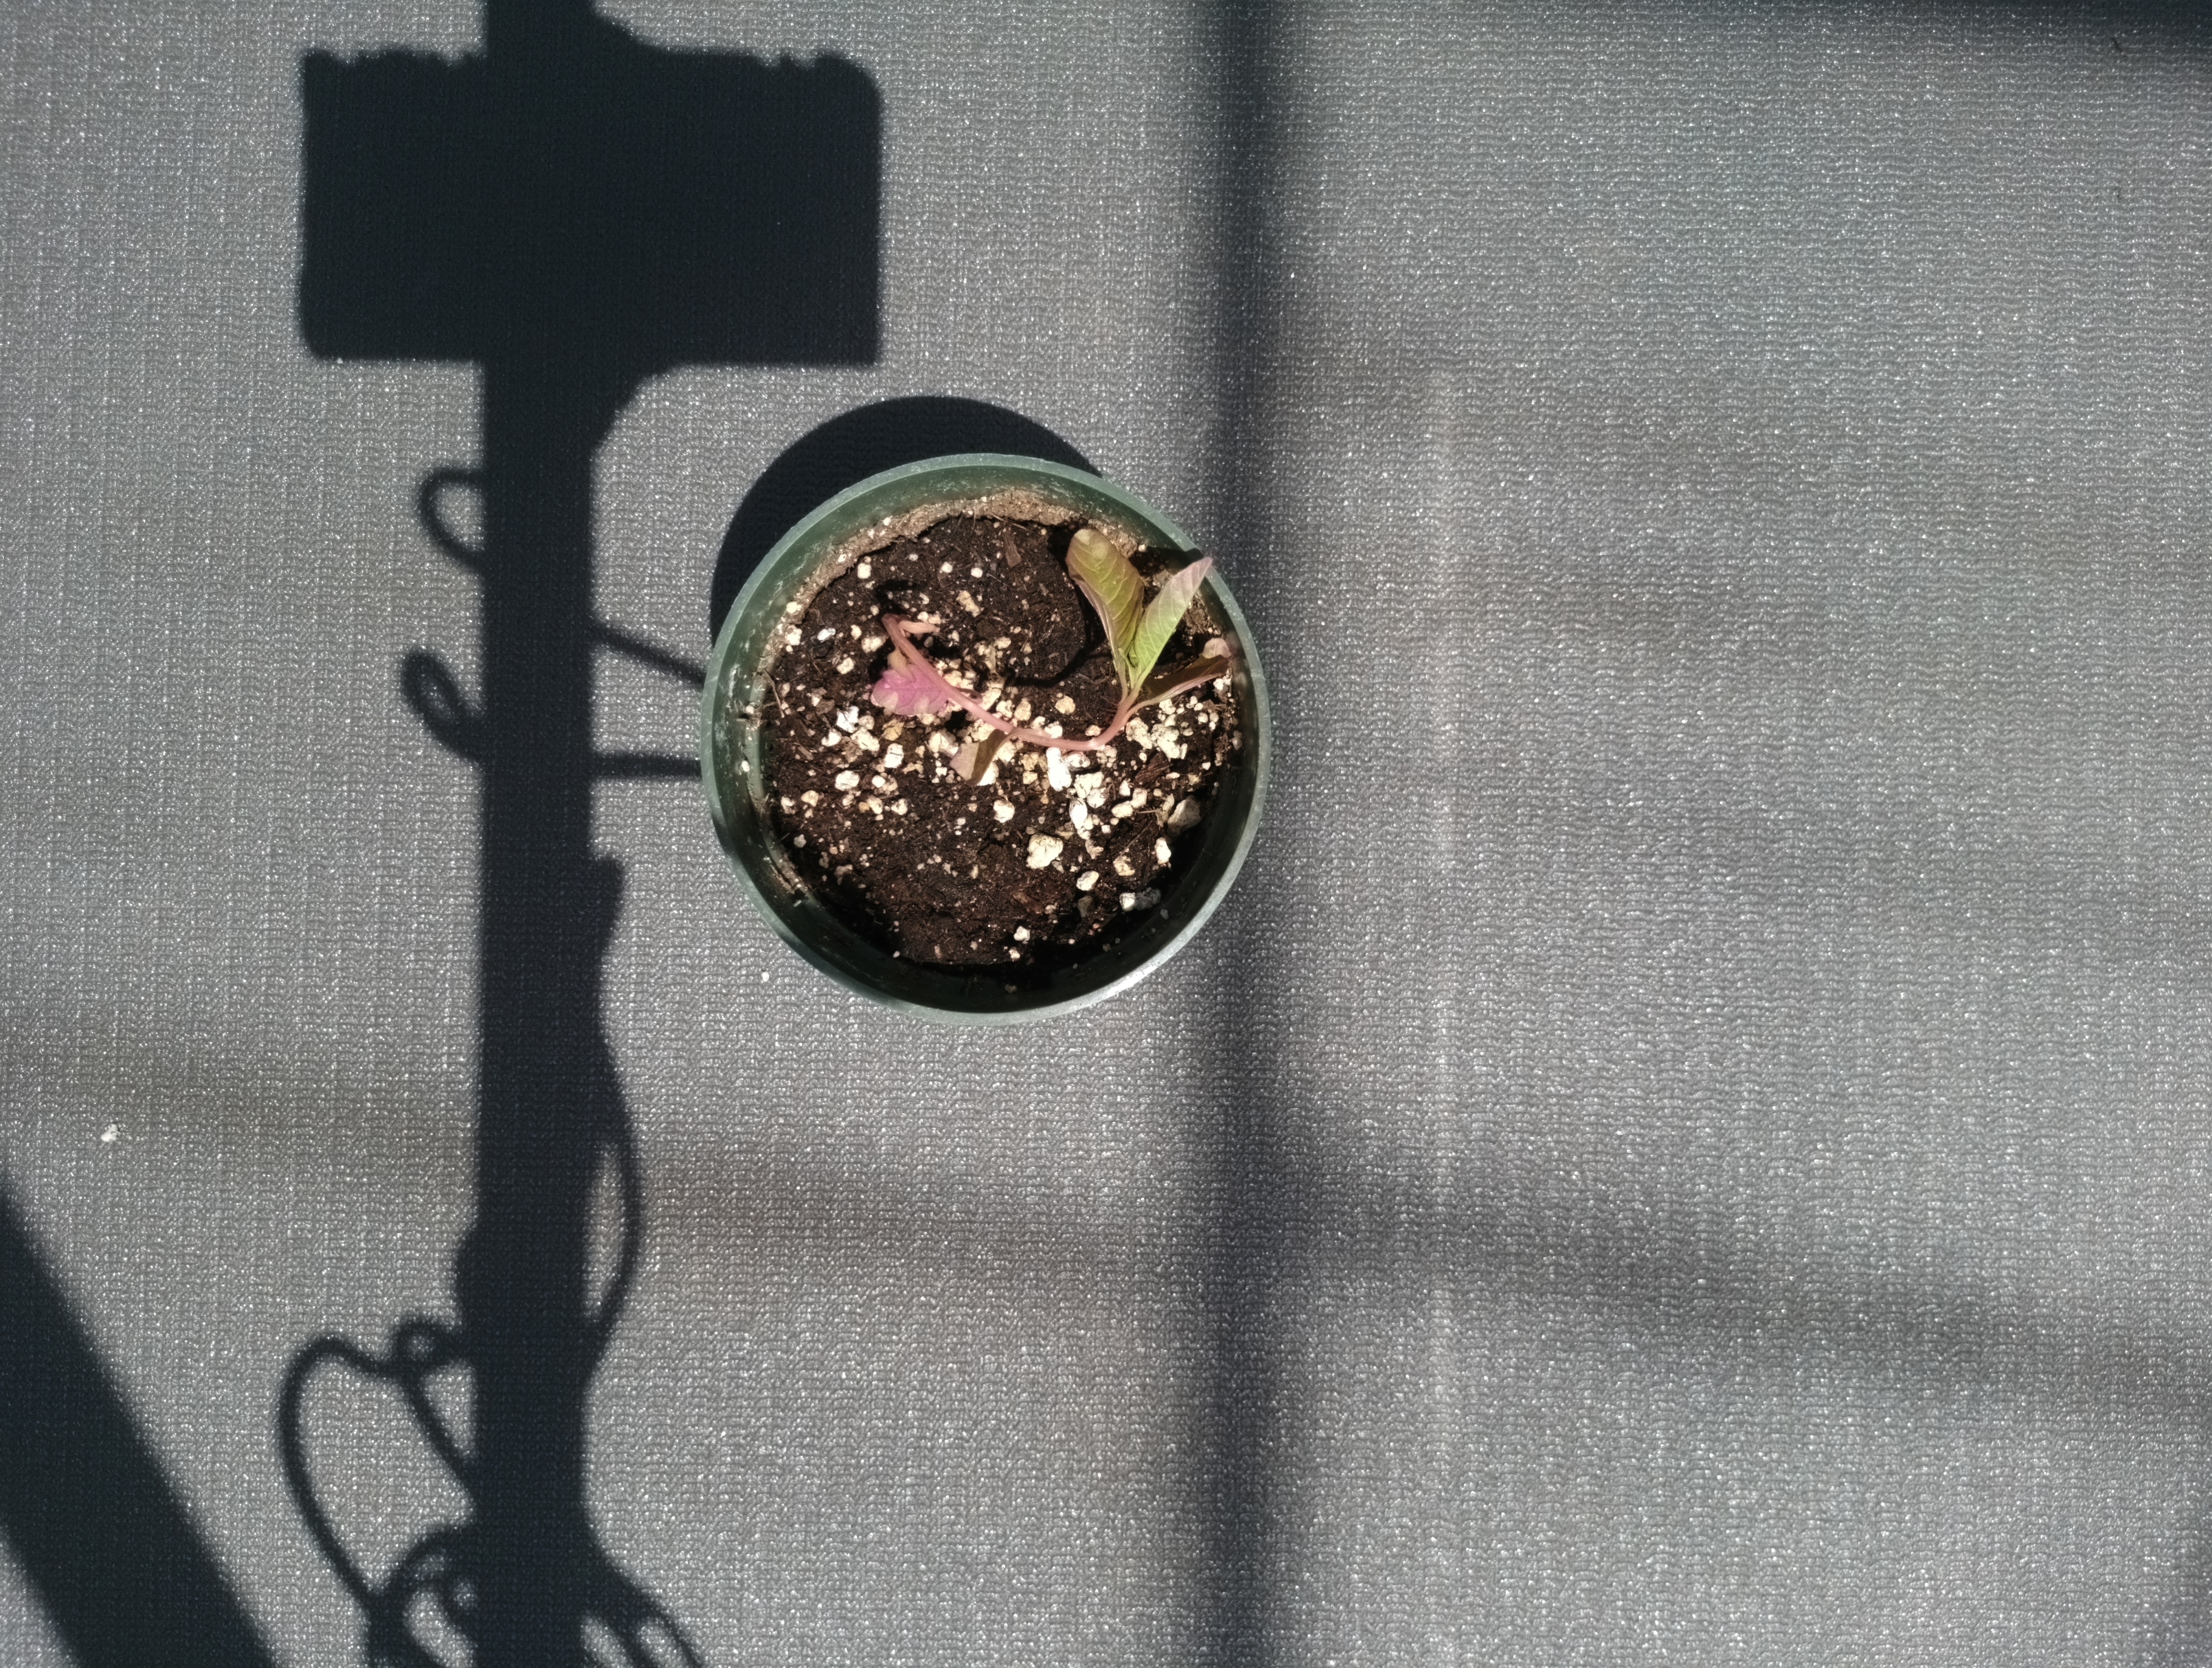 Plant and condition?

waterhemp, epinasty
